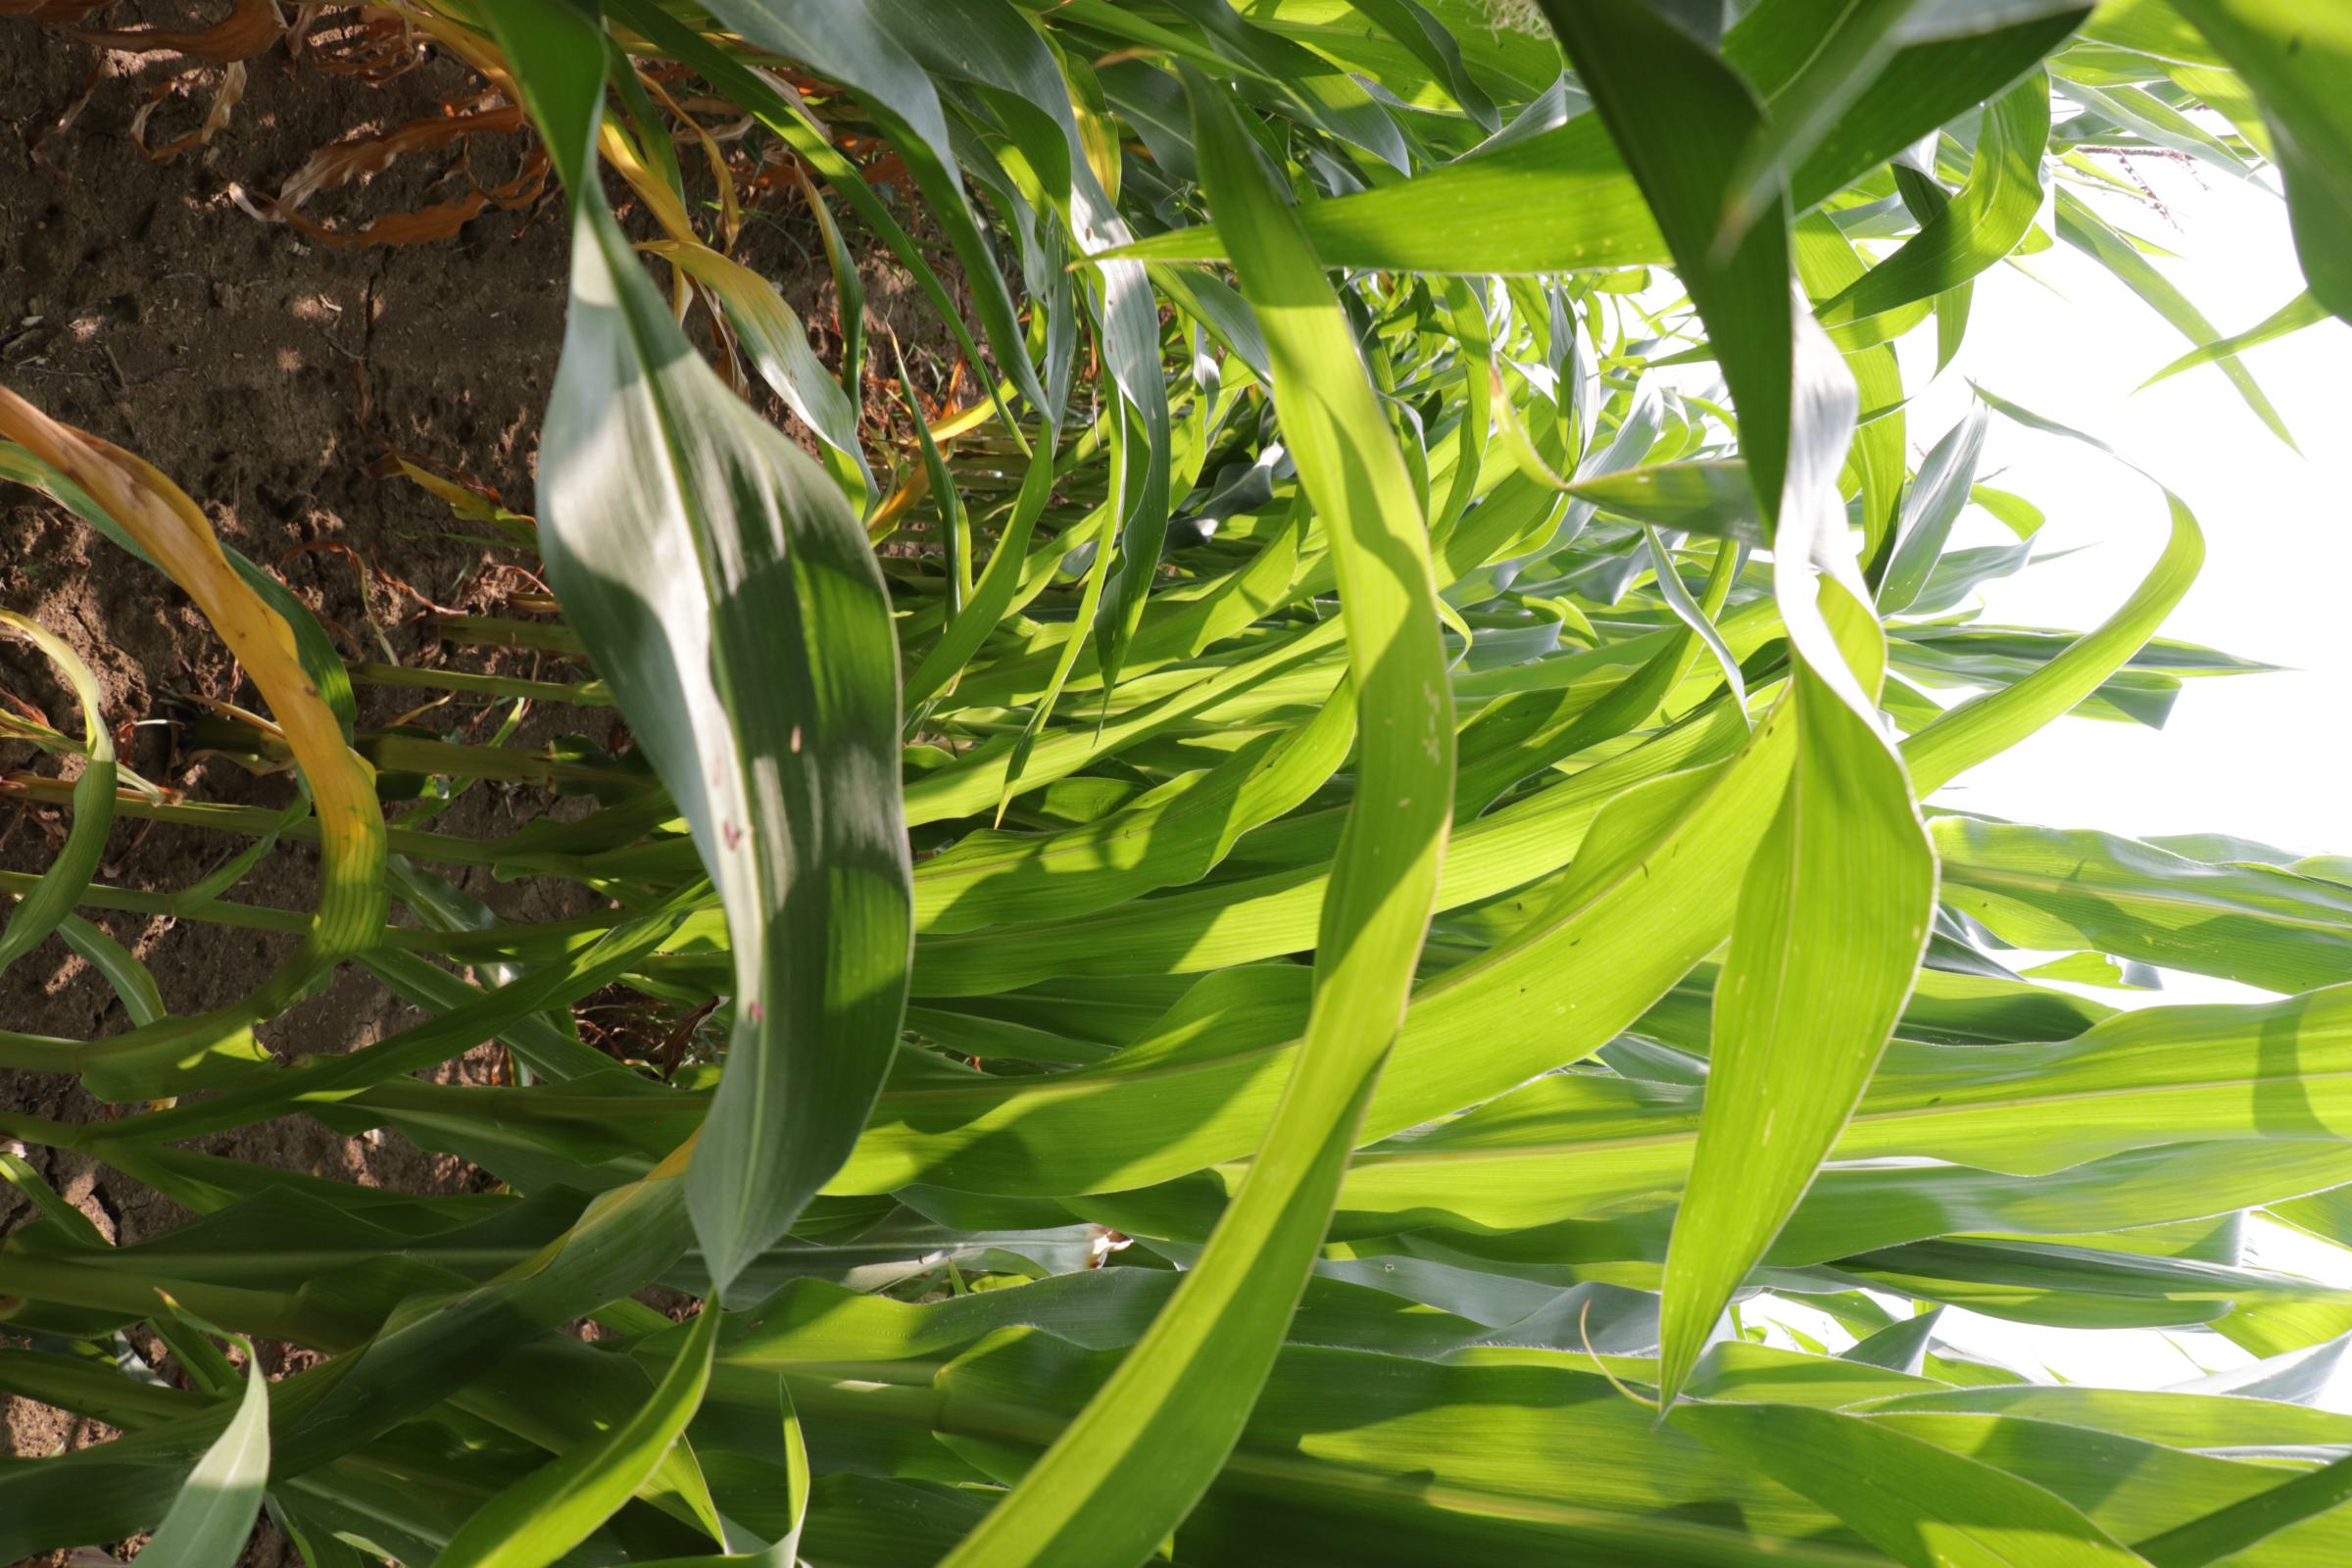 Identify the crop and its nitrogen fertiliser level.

maize, reduced nitrogen fertilisation
